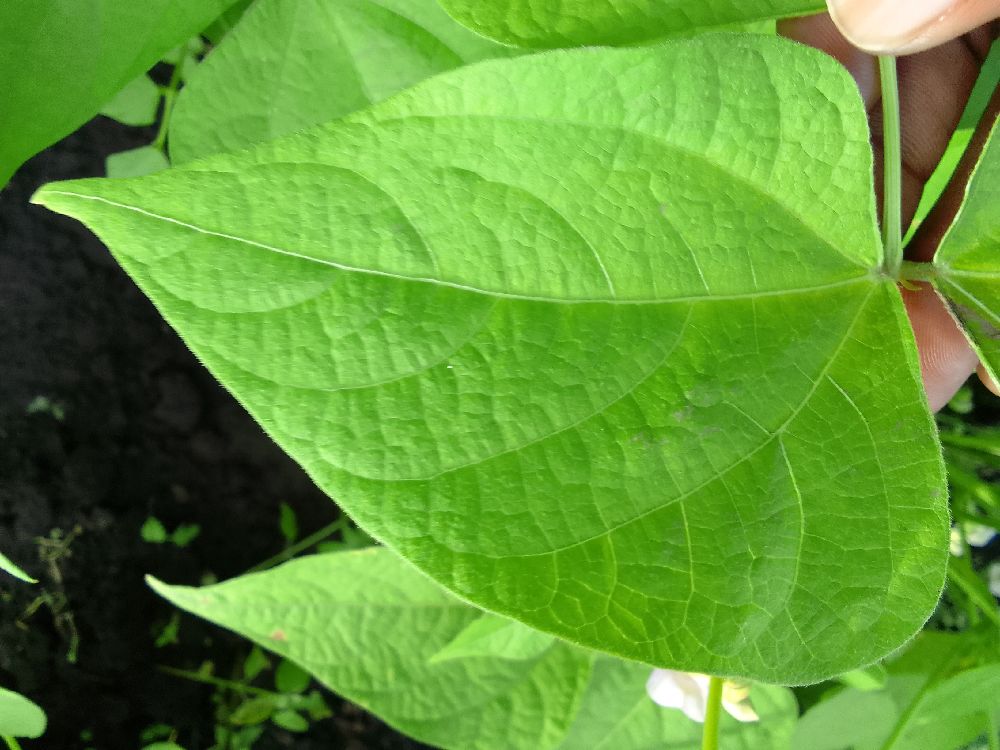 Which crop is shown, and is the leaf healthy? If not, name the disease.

common bean, healthy
